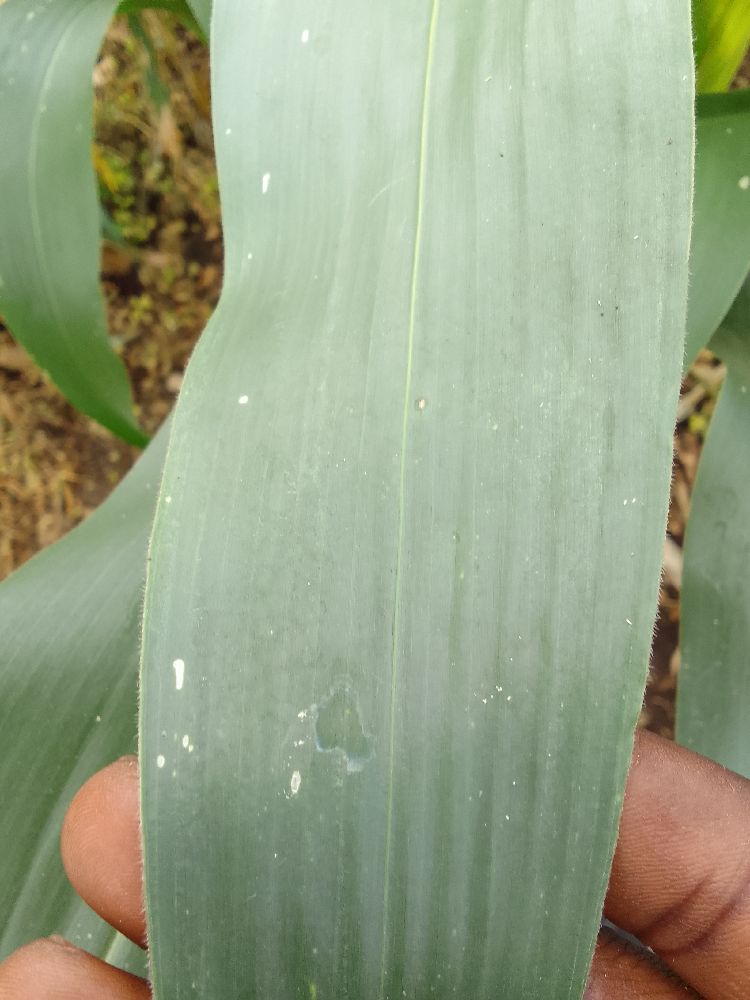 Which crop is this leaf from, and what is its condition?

maize, healthy
